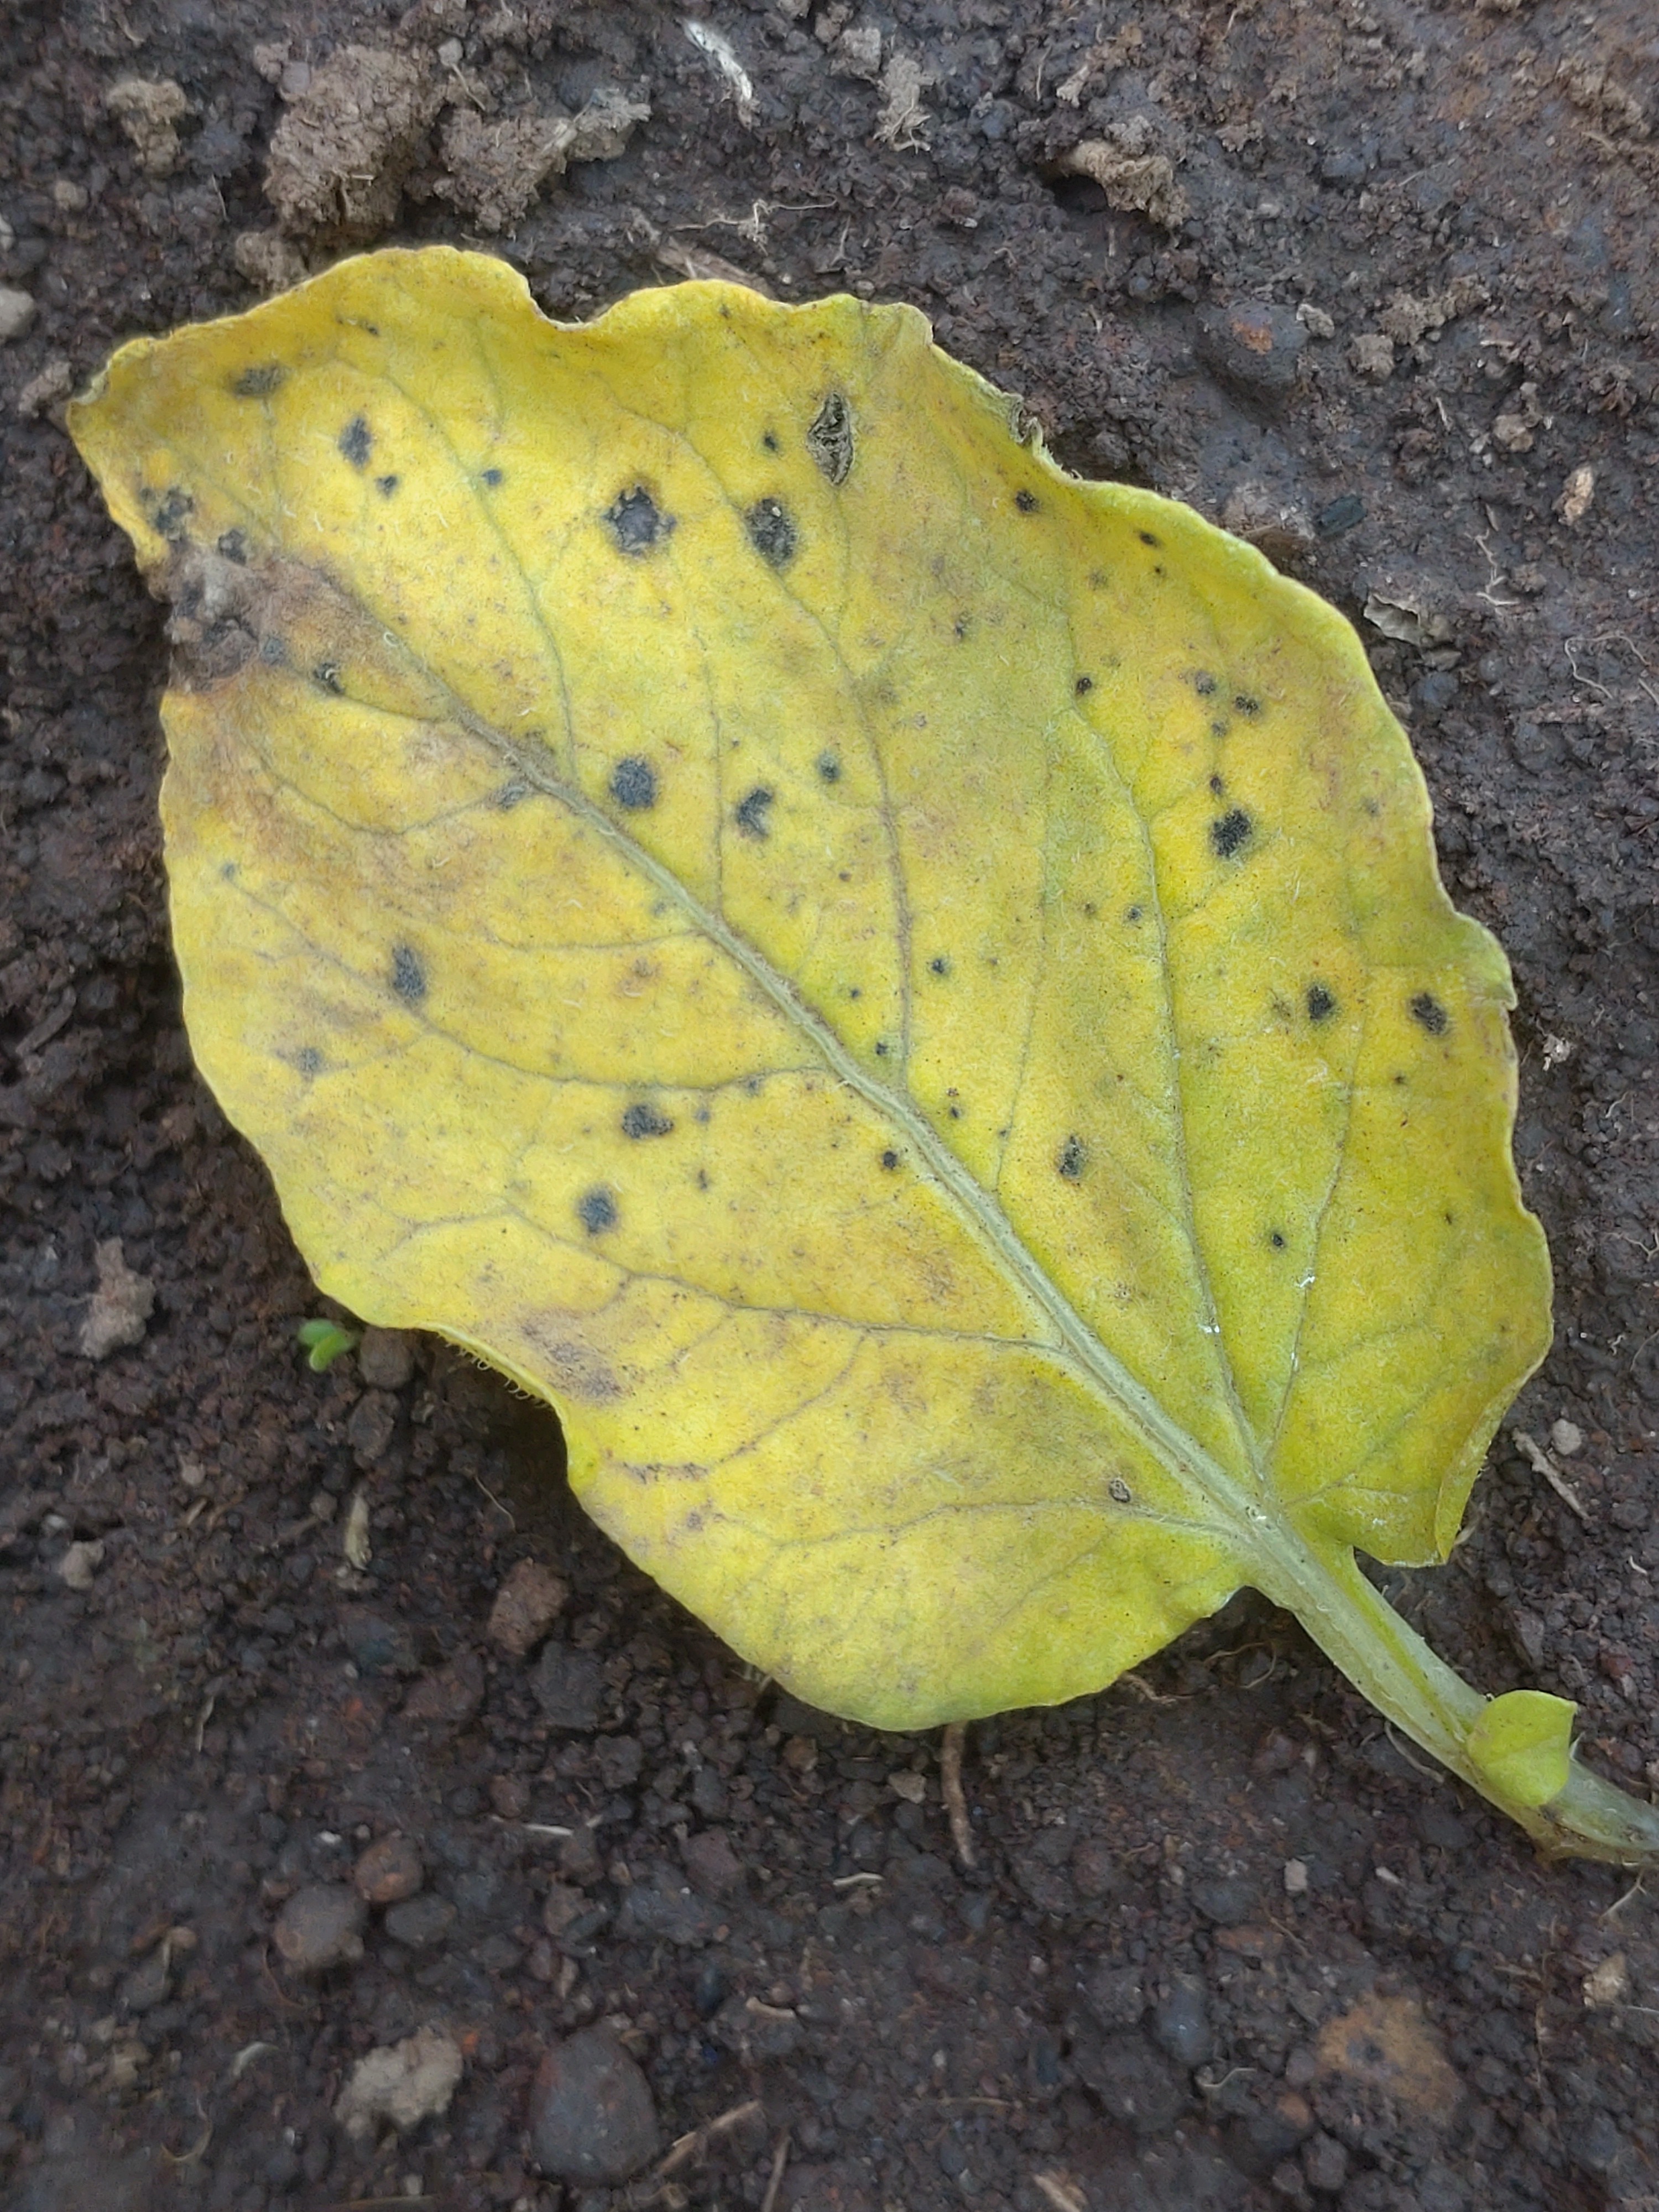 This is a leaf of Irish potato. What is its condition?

late blight
